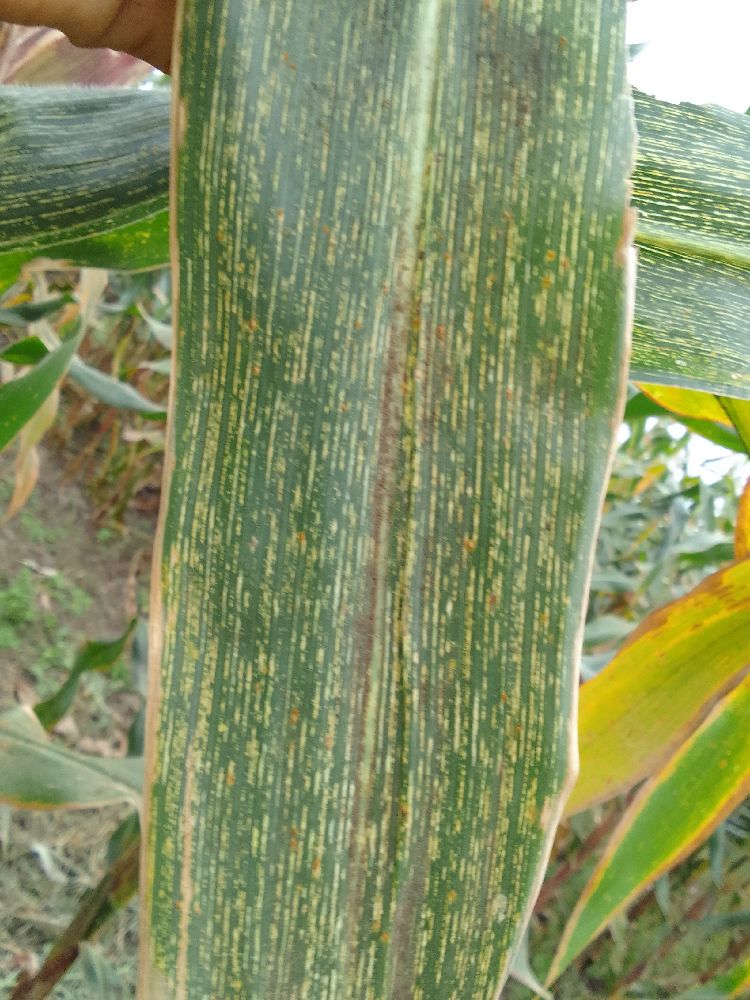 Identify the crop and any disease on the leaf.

maize, maize streak virus
